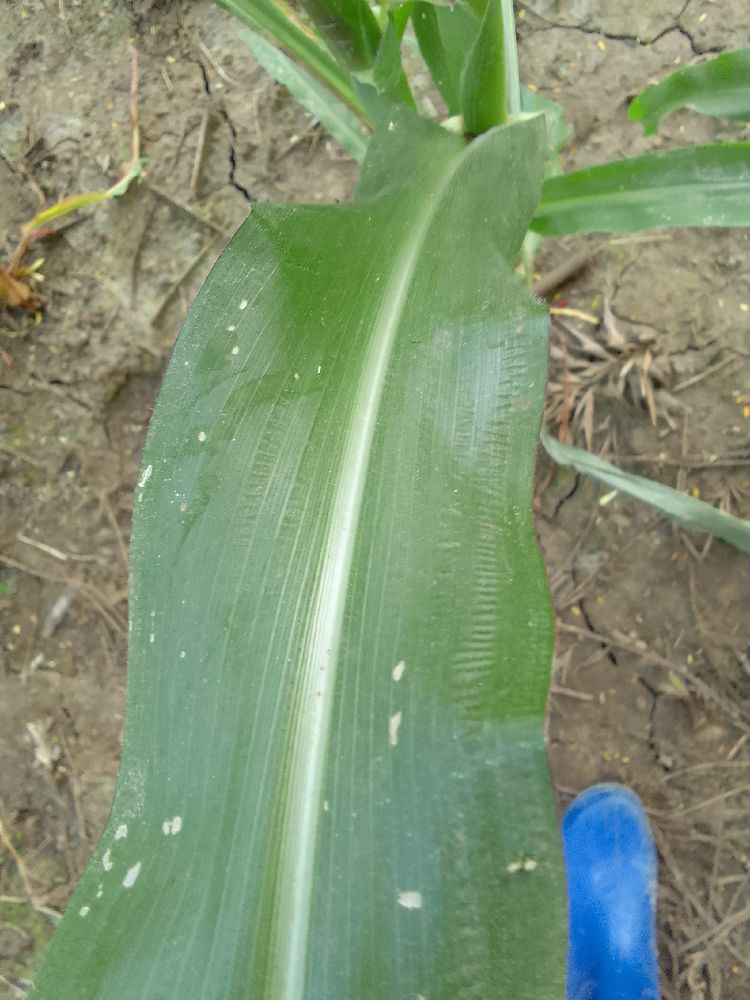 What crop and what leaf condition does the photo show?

maize, healthy
